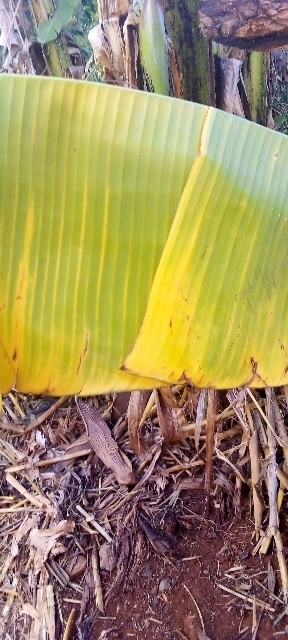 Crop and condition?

banana, fusarium wilt race 1
